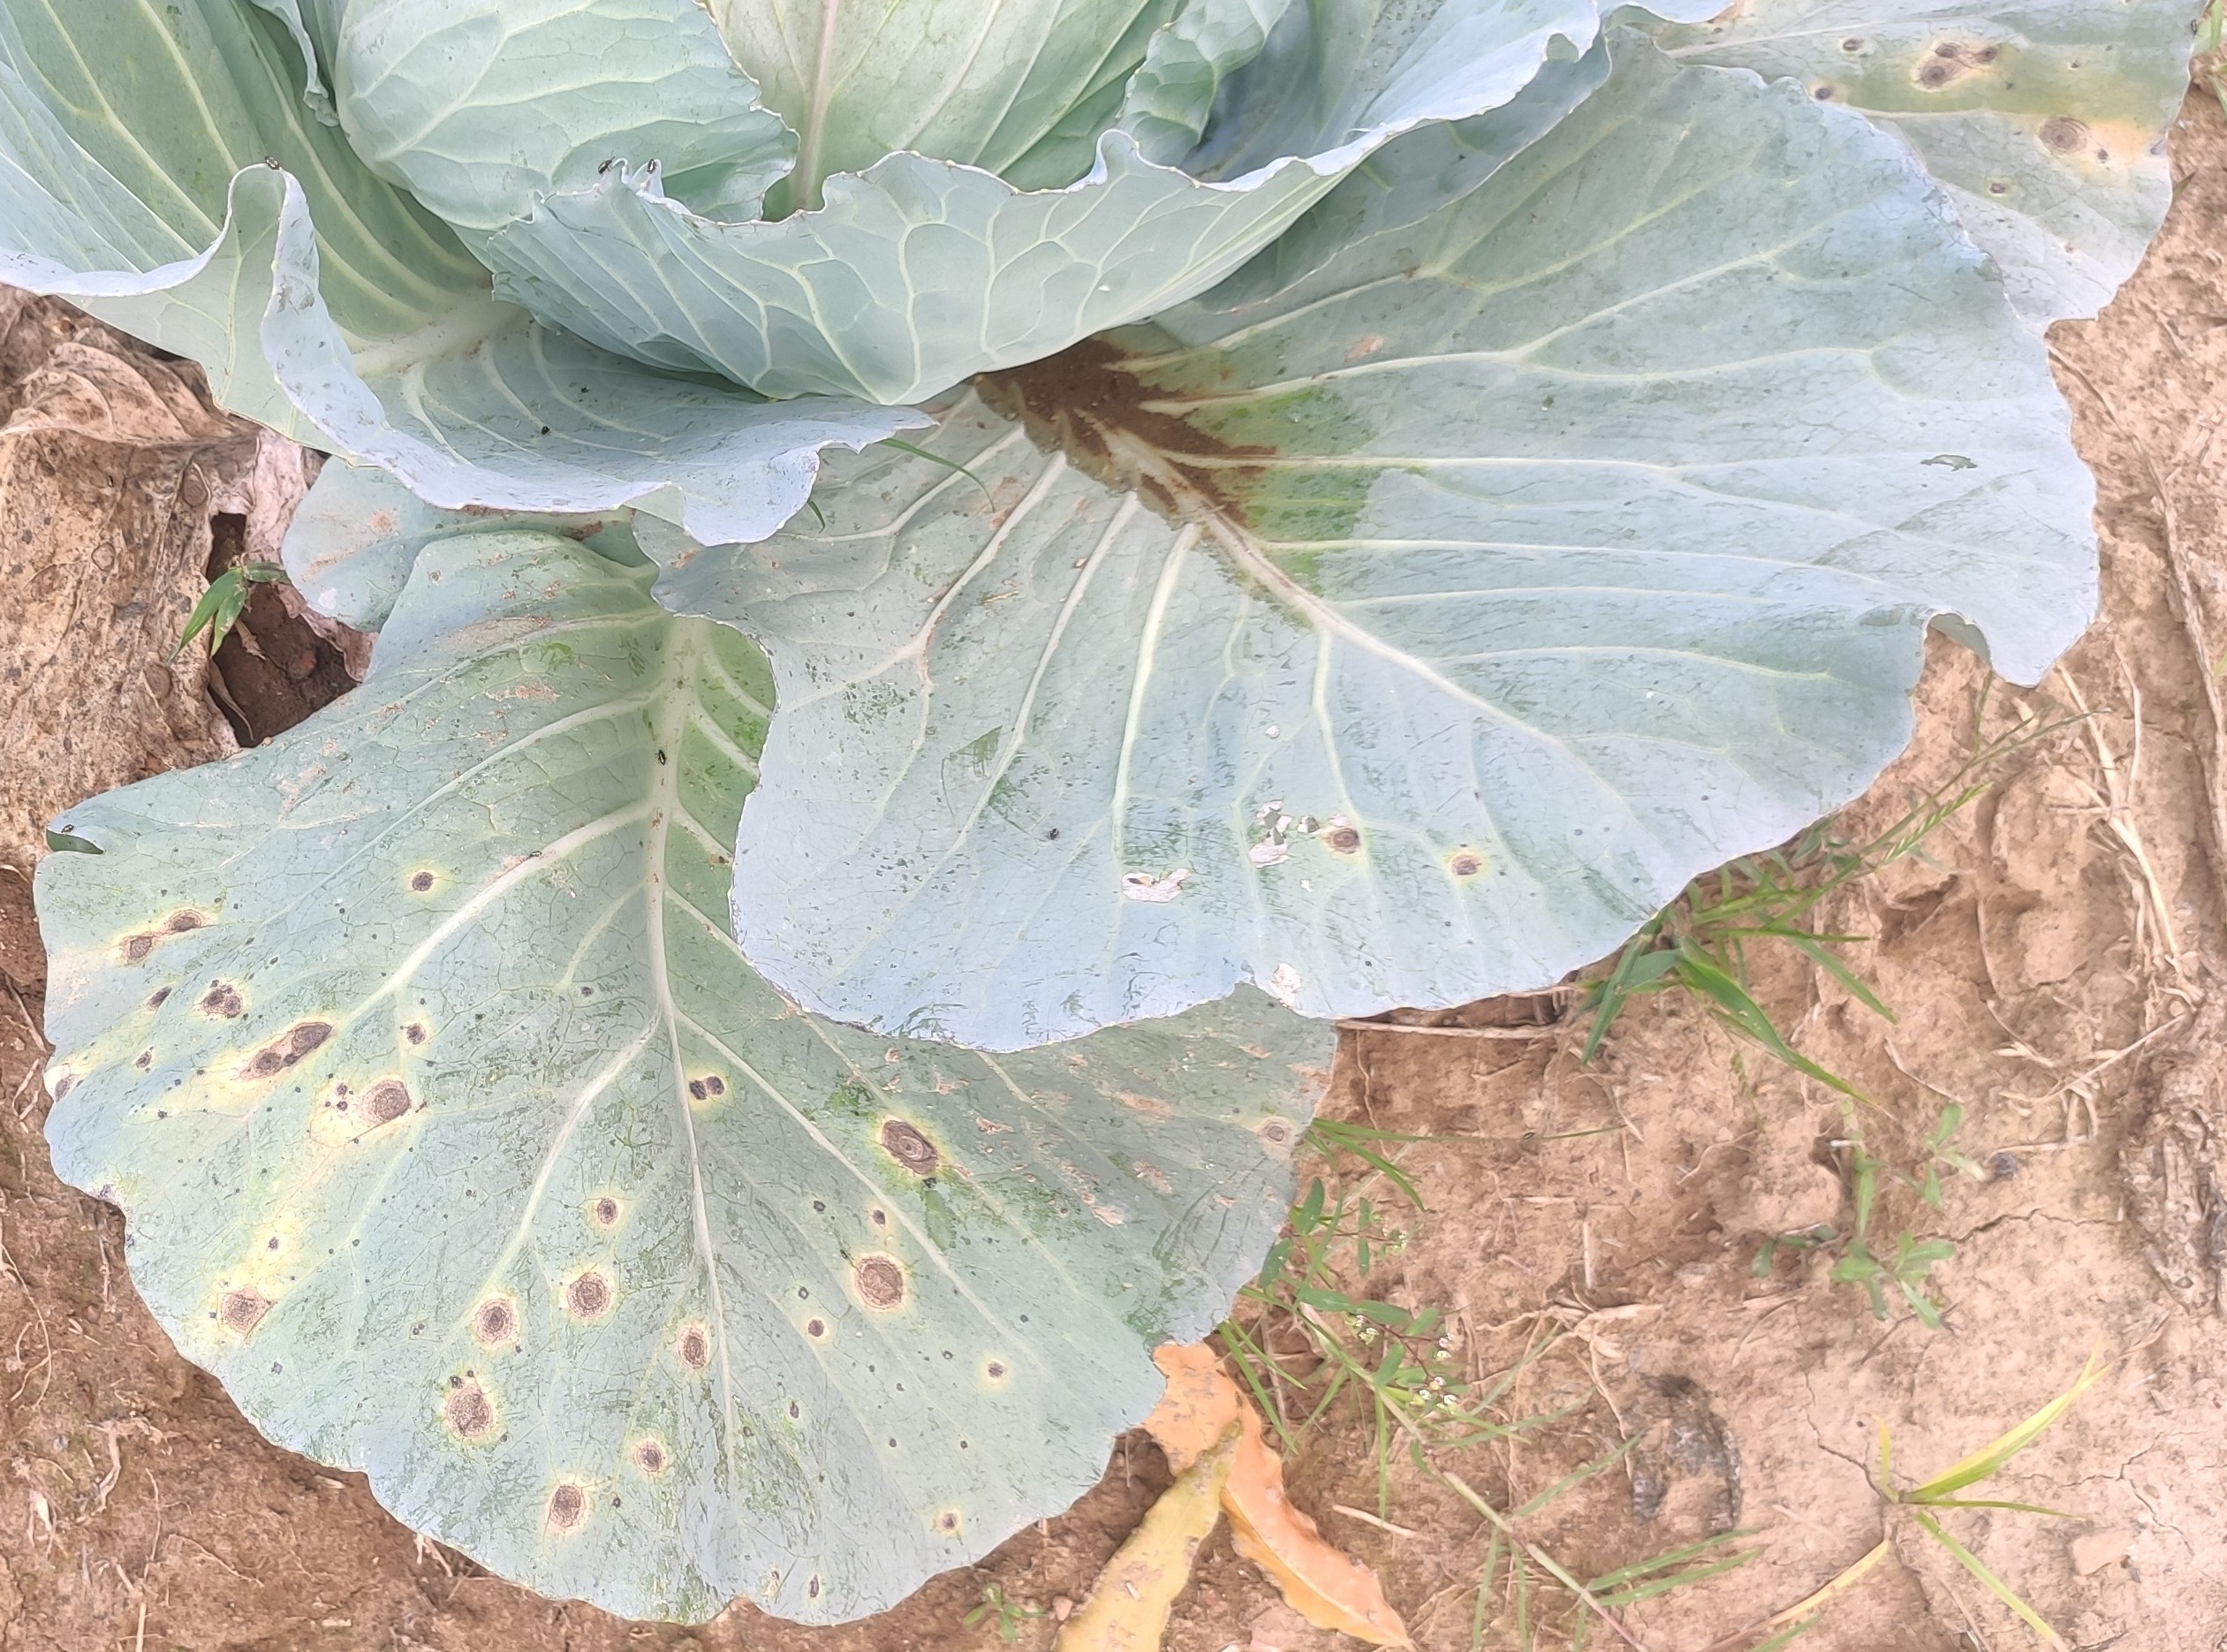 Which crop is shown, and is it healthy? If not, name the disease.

cabbage, alternaria
